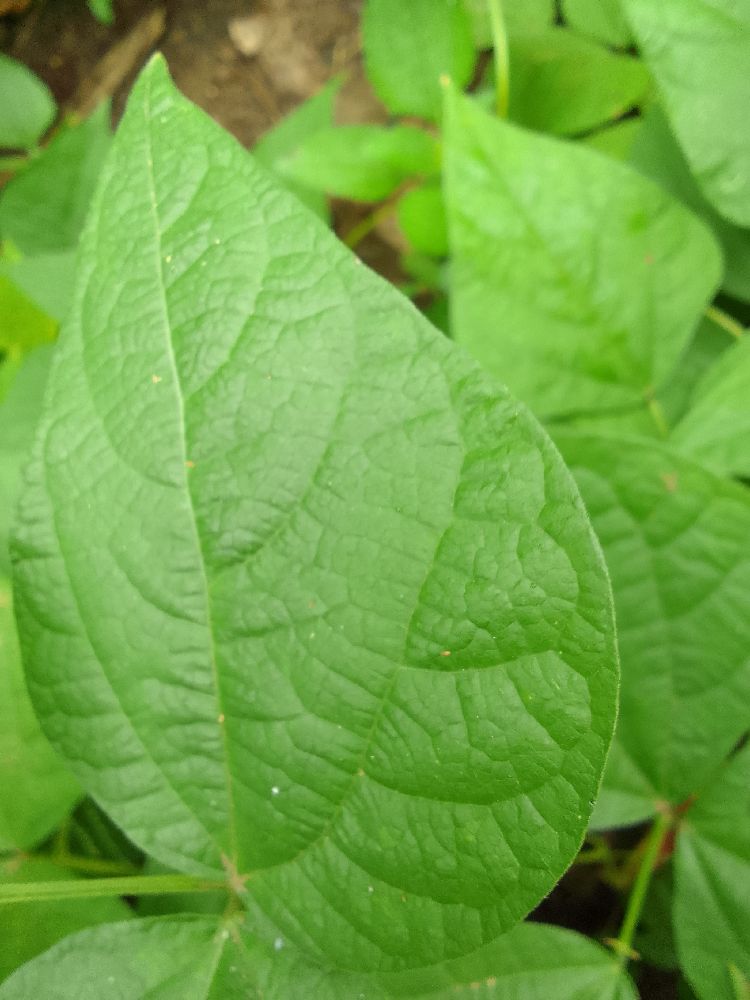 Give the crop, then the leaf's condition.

common bean, healthy
